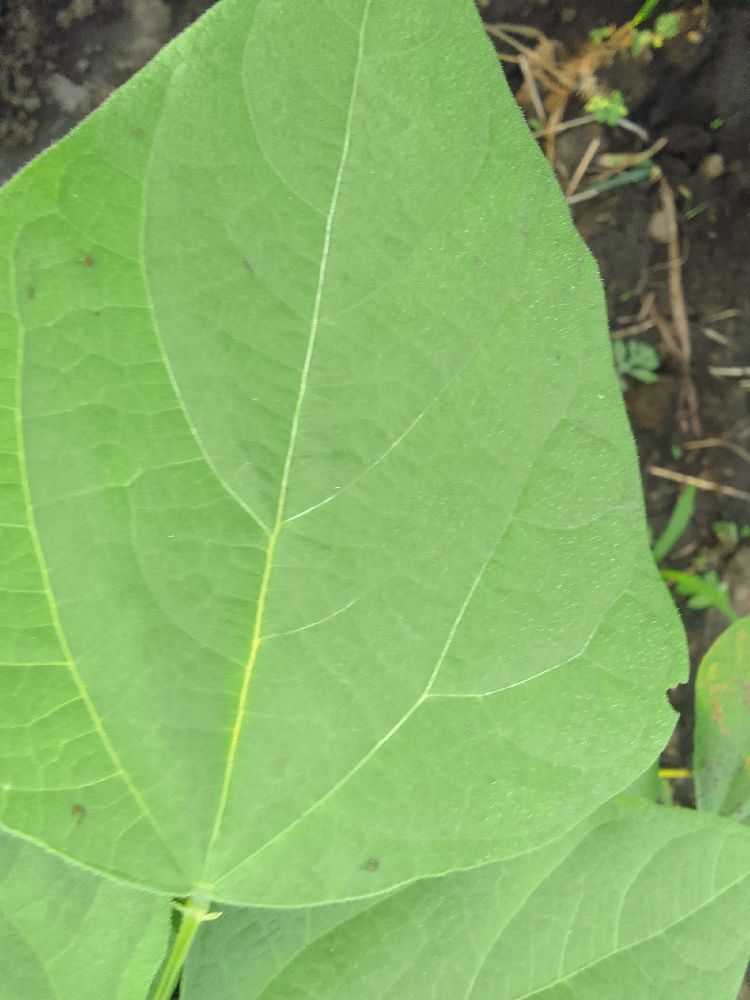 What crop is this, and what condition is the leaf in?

common bean, healthy
